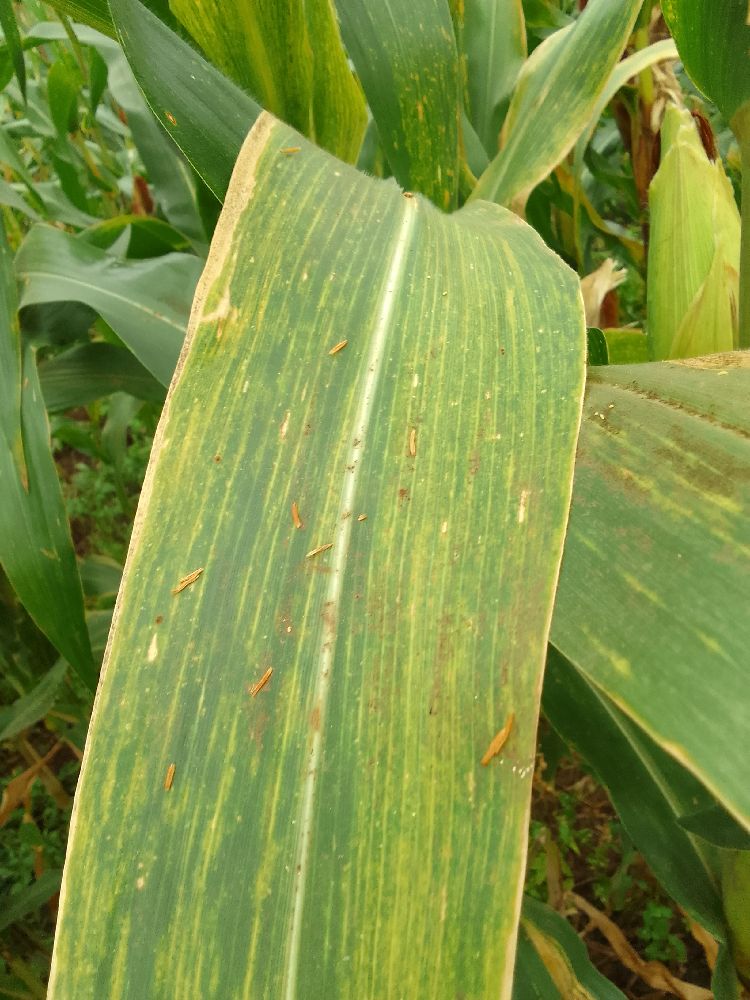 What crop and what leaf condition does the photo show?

maize, maize lethal necrosis
